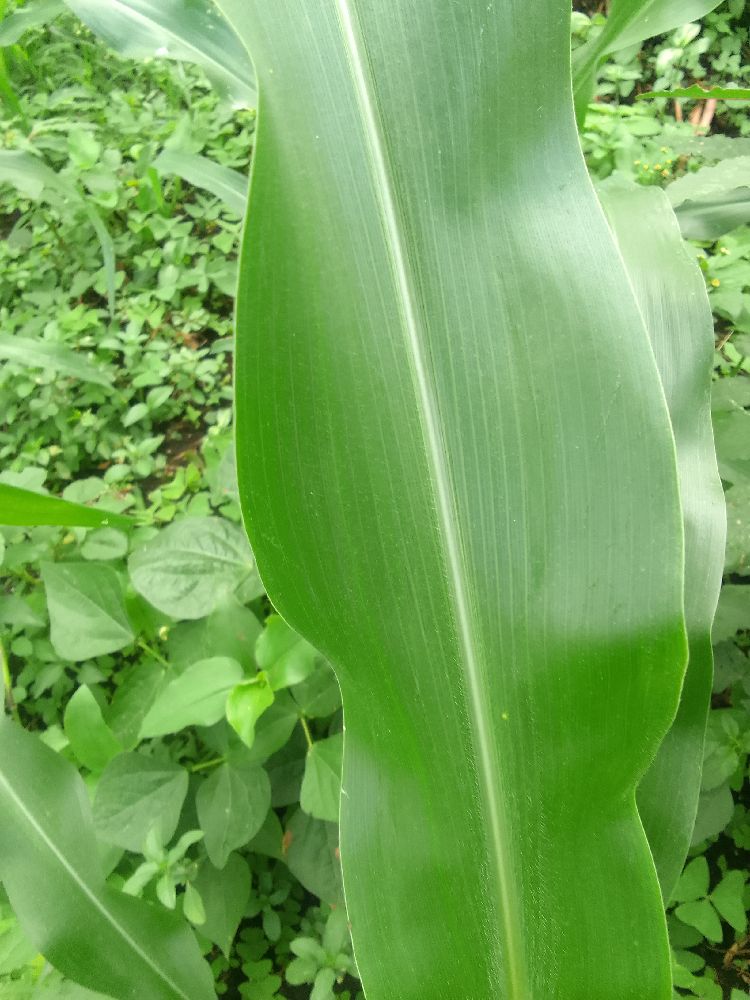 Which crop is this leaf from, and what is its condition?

maize, healthy
